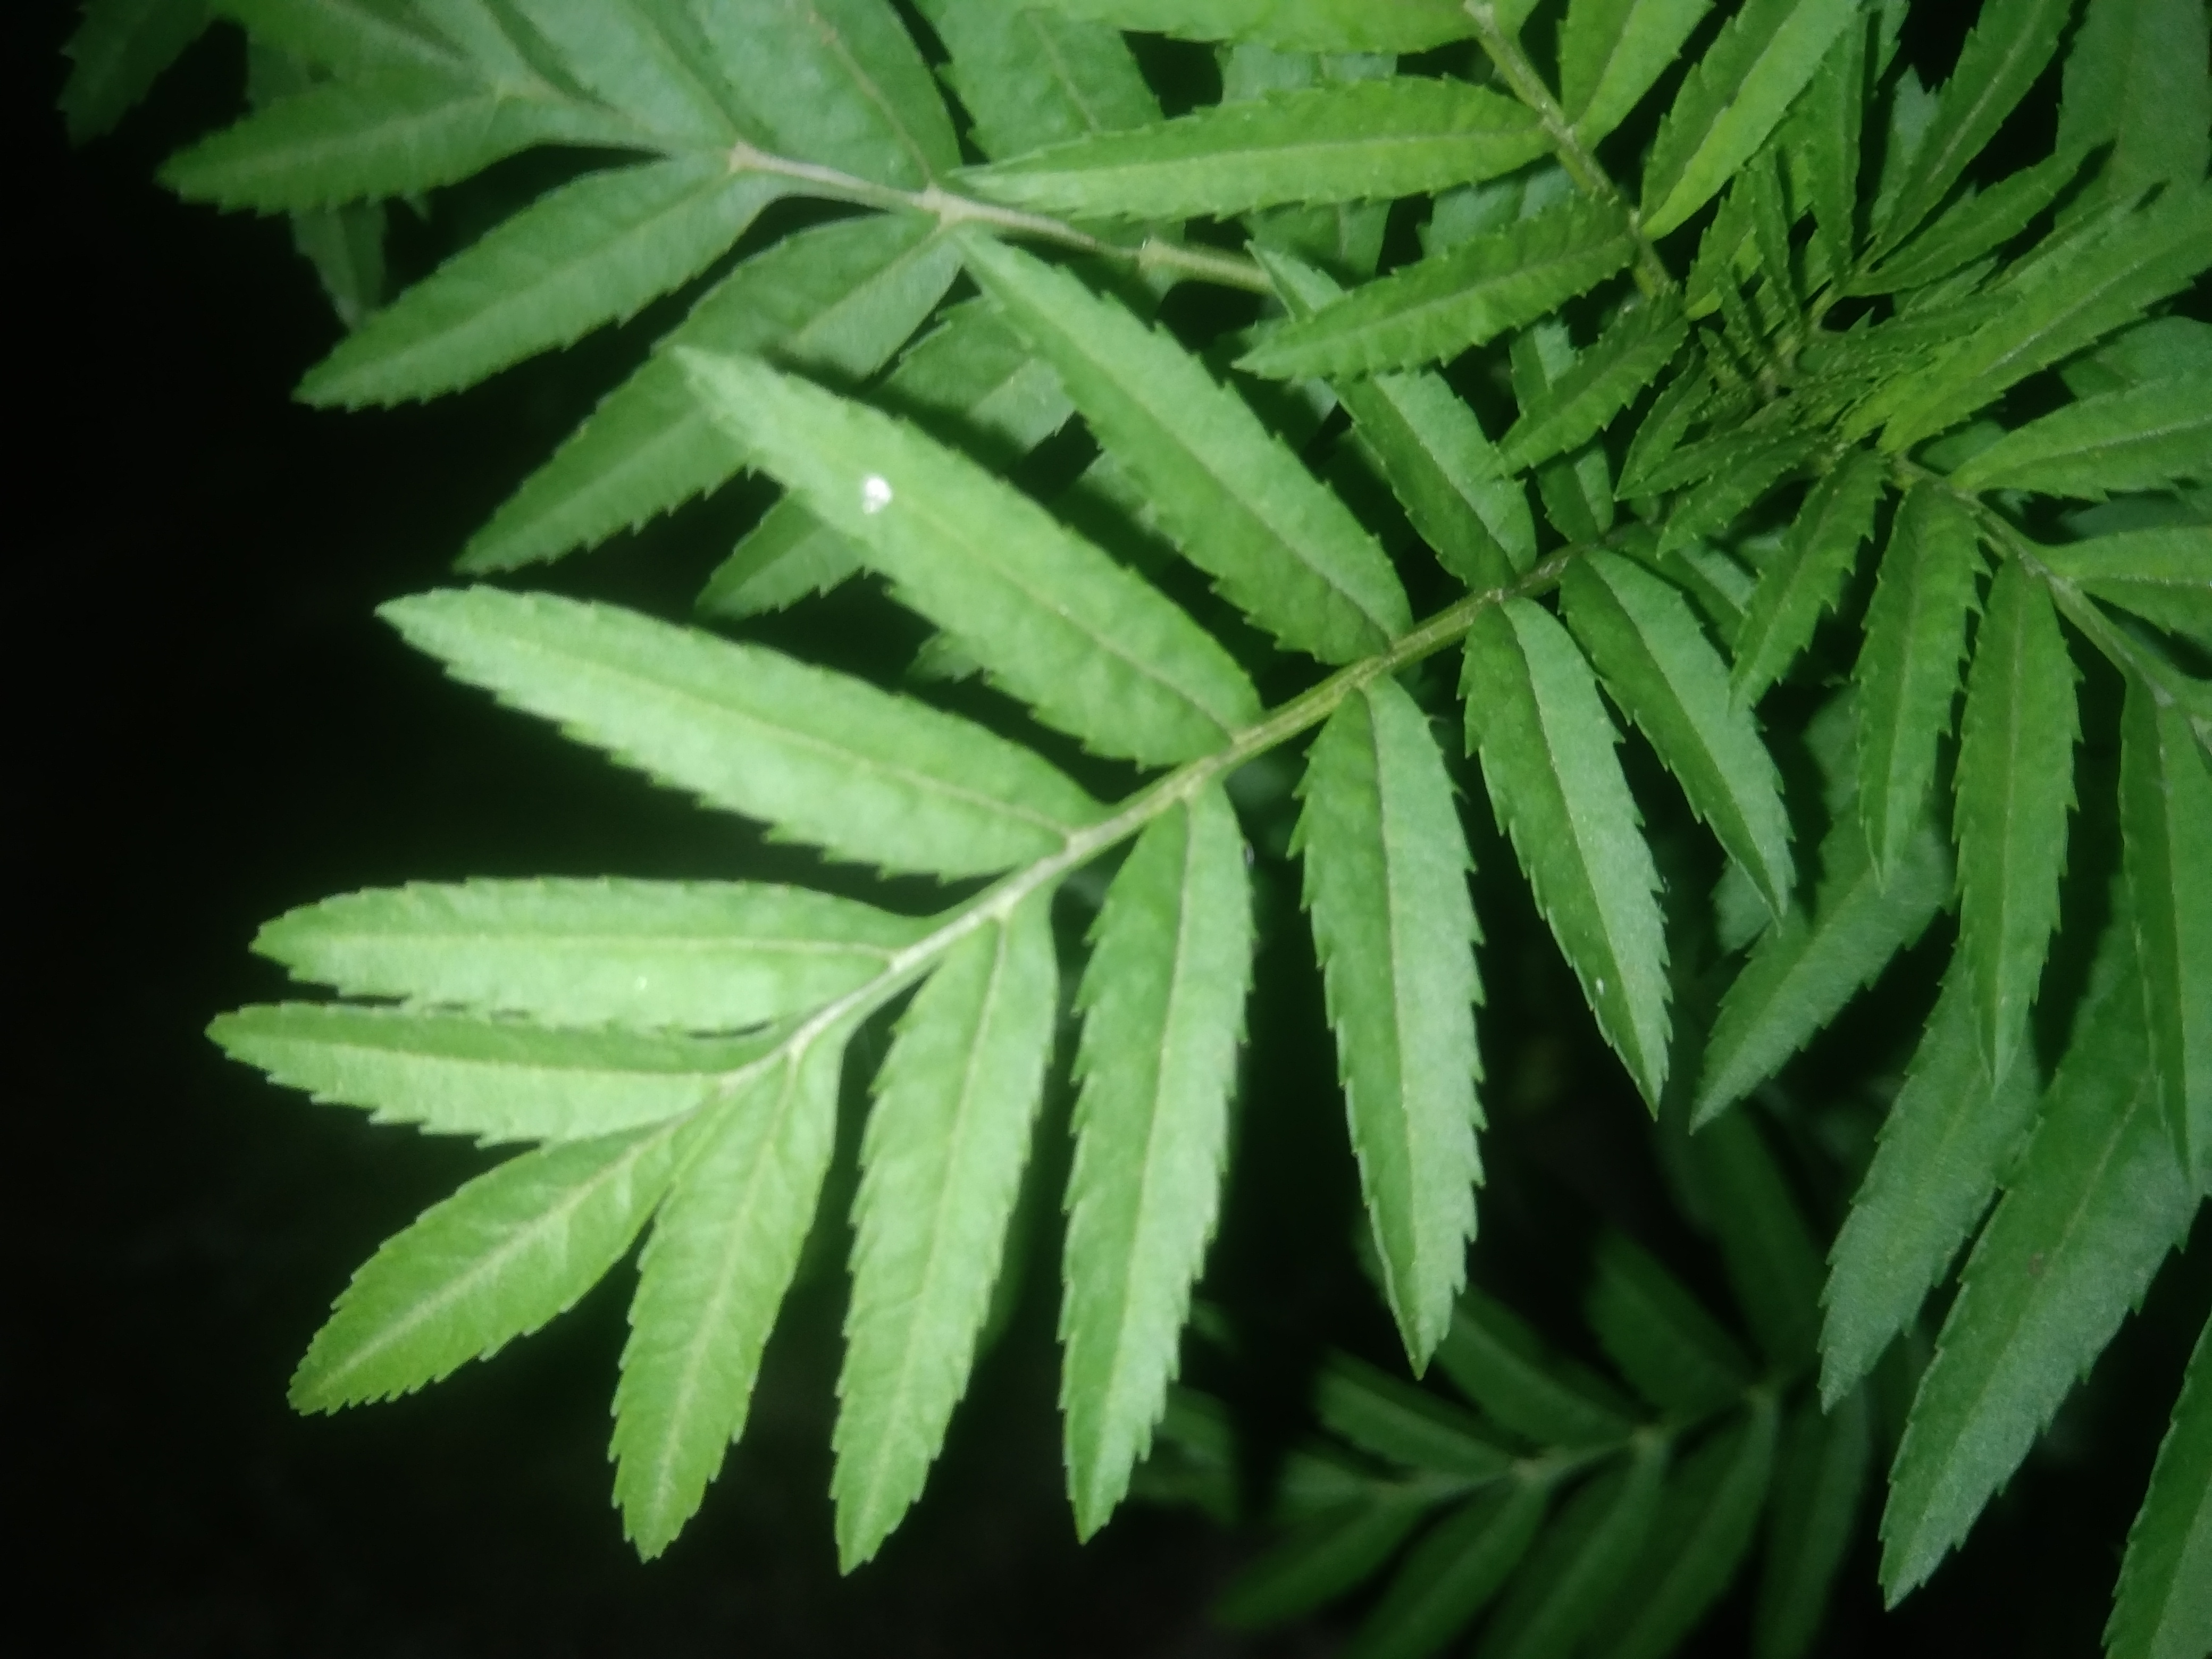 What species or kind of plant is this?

marigold
